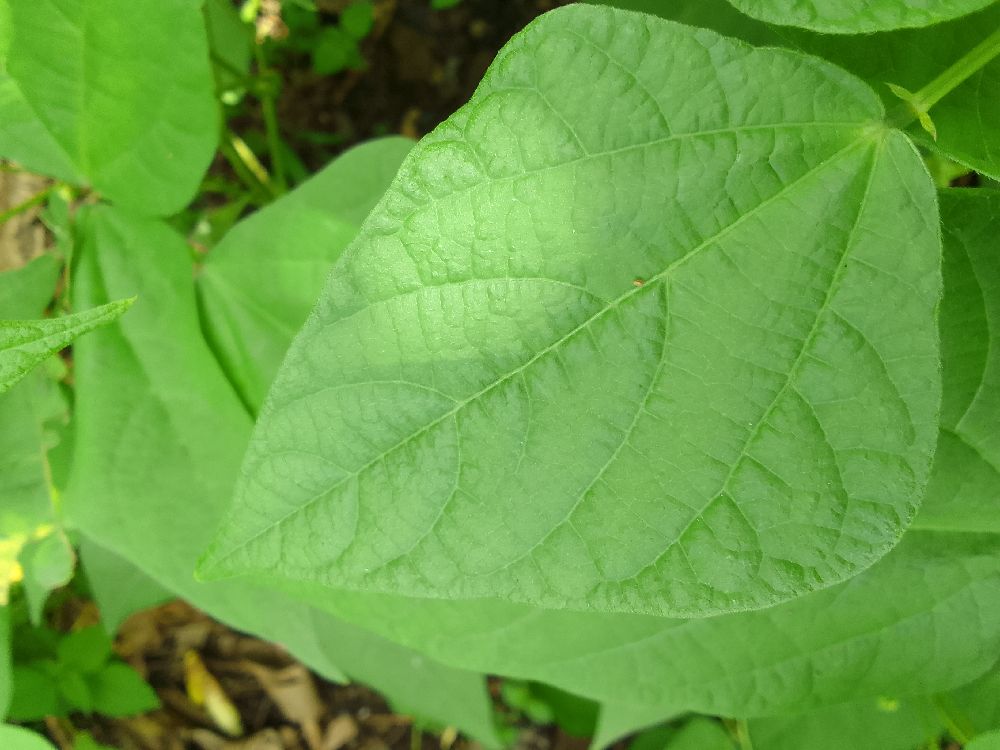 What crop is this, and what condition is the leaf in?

common bean, healthy
